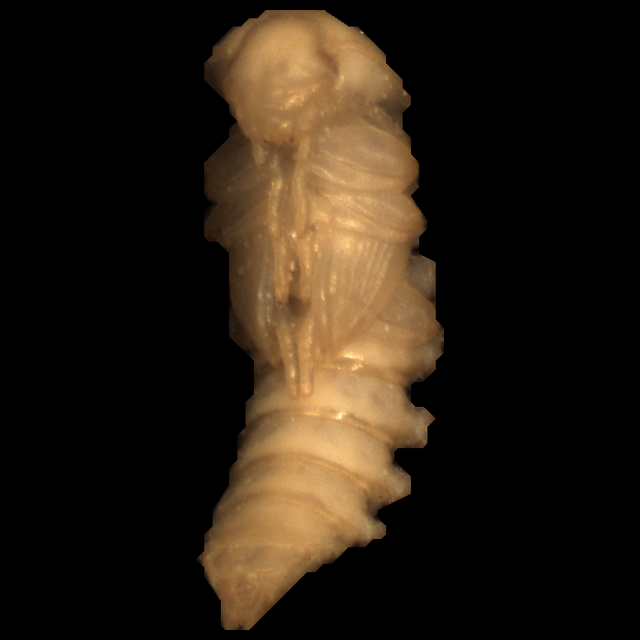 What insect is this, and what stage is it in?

mealworm pupa
